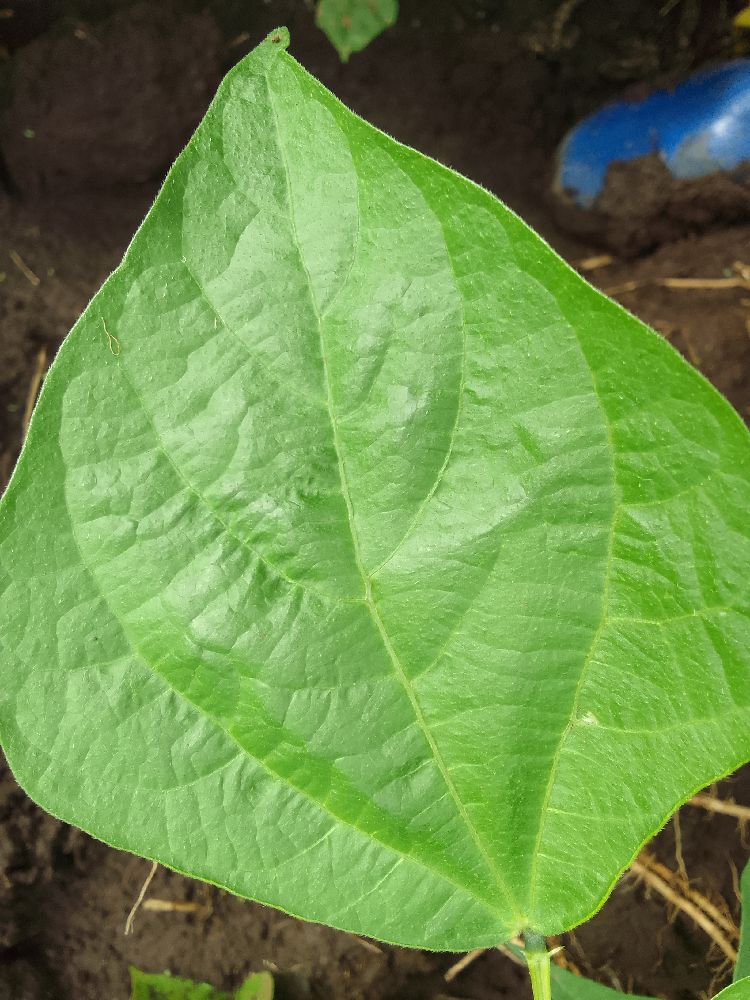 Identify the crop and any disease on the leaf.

common bean, healthy
